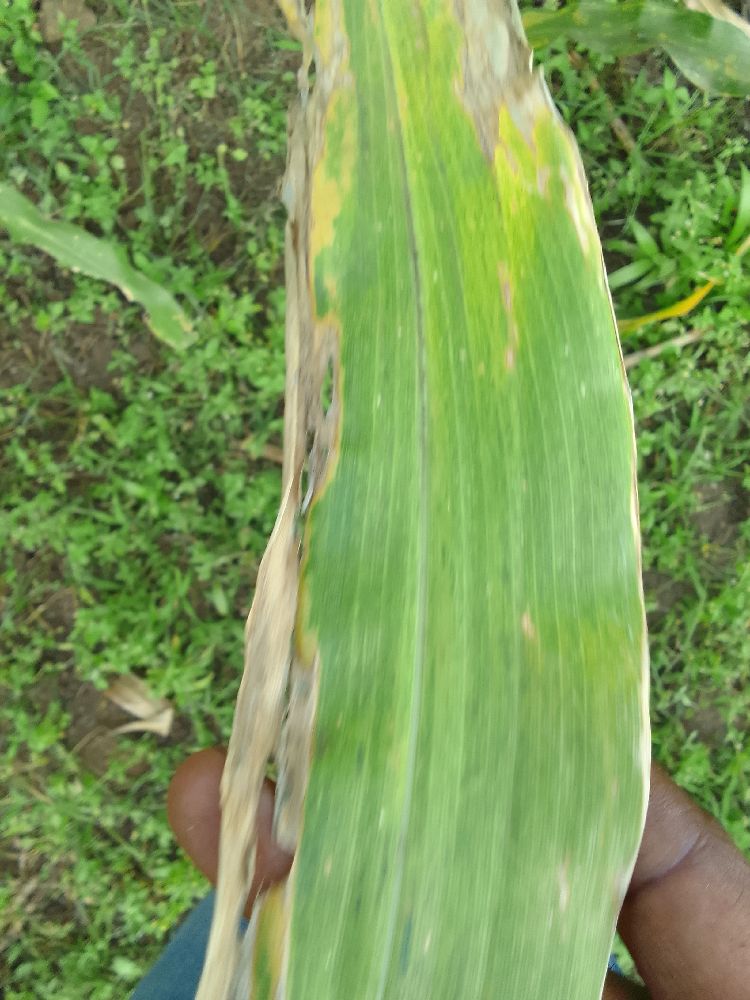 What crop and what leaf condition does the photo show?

maize, maize lethal necrosis
